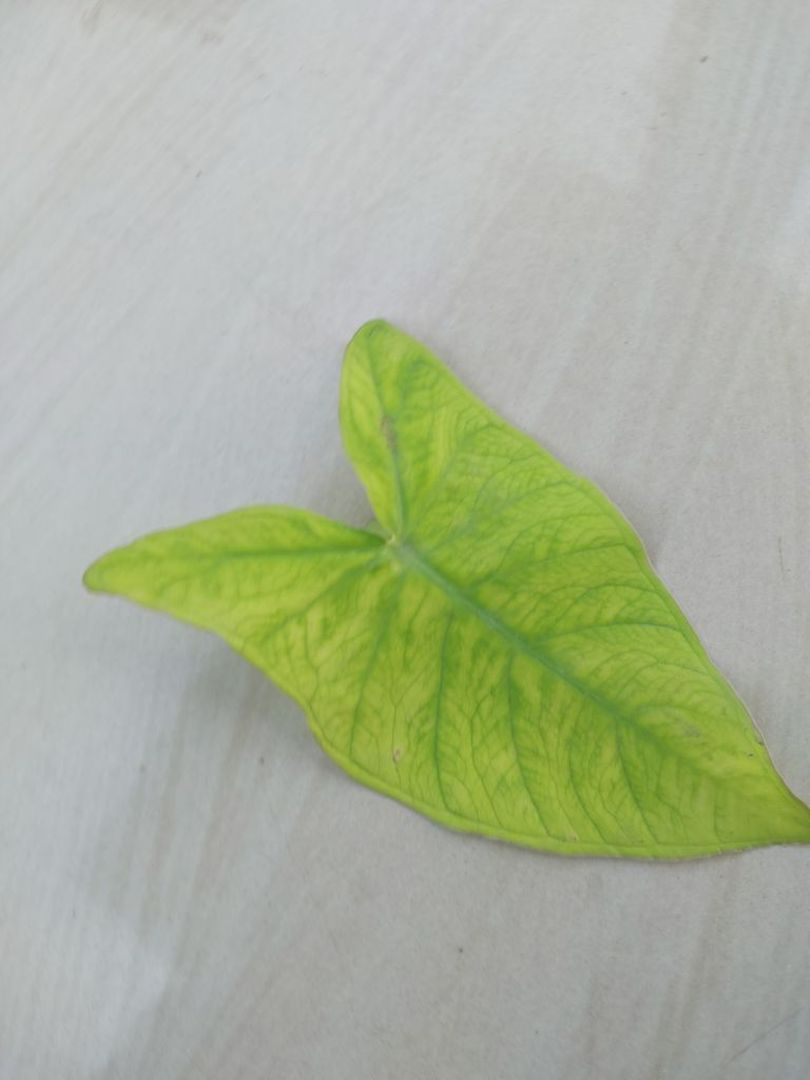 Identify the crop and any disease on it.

taro, mosaic
